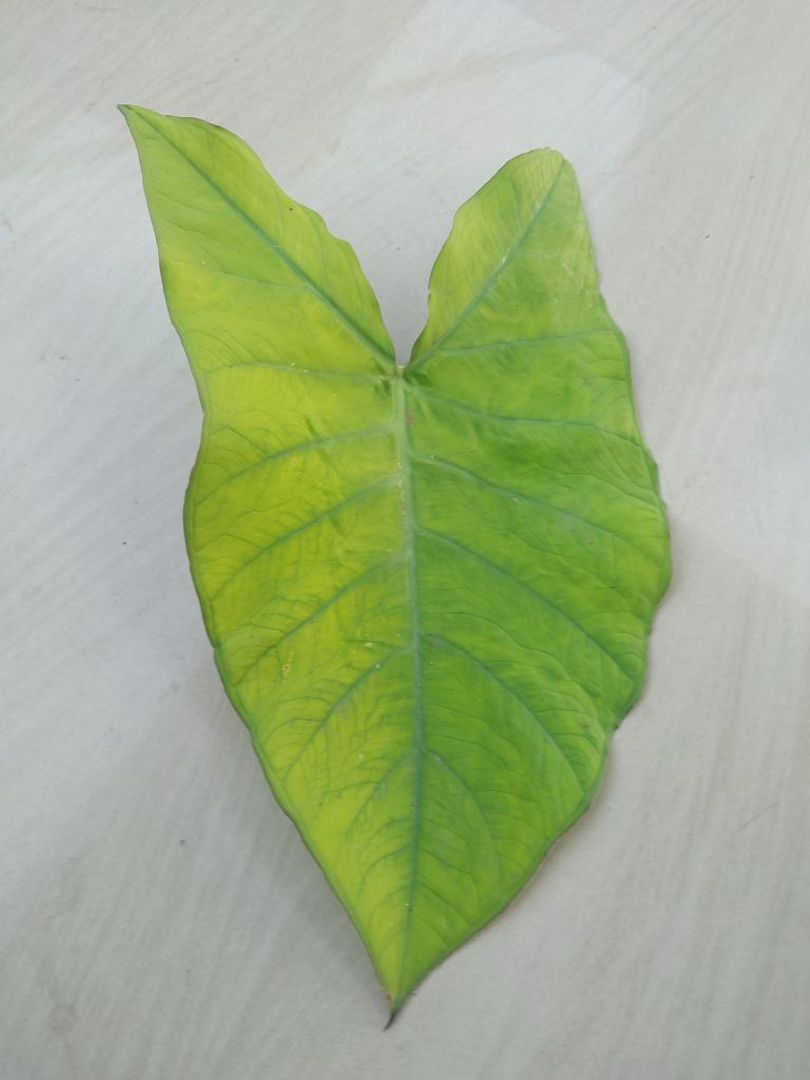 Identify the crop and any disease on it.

taro, mosaic
